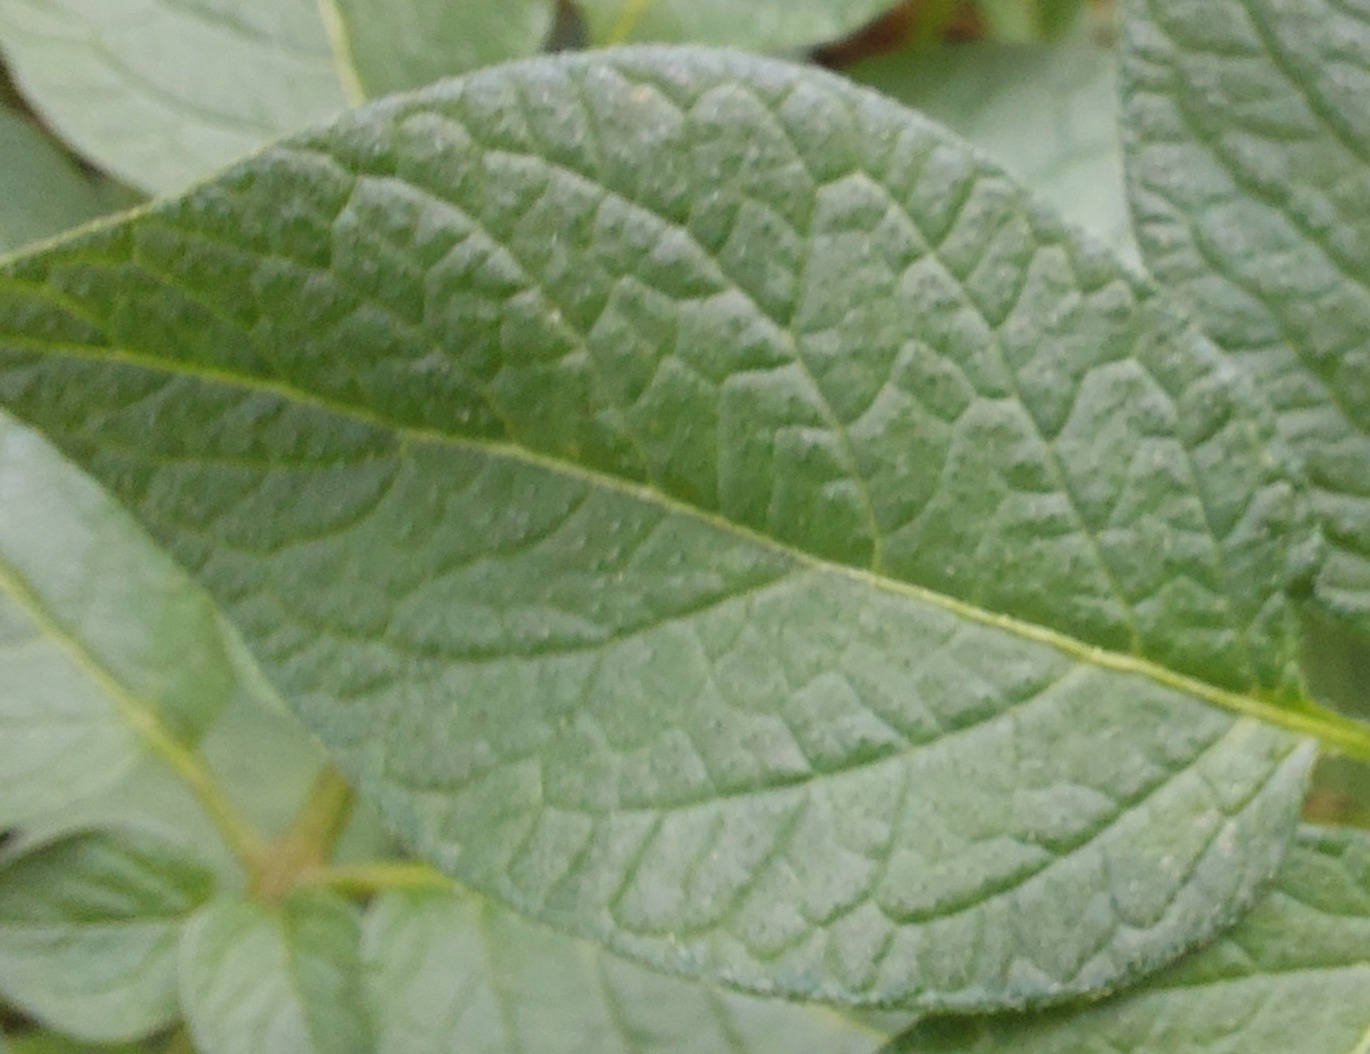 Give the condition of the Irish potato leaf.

healthy
